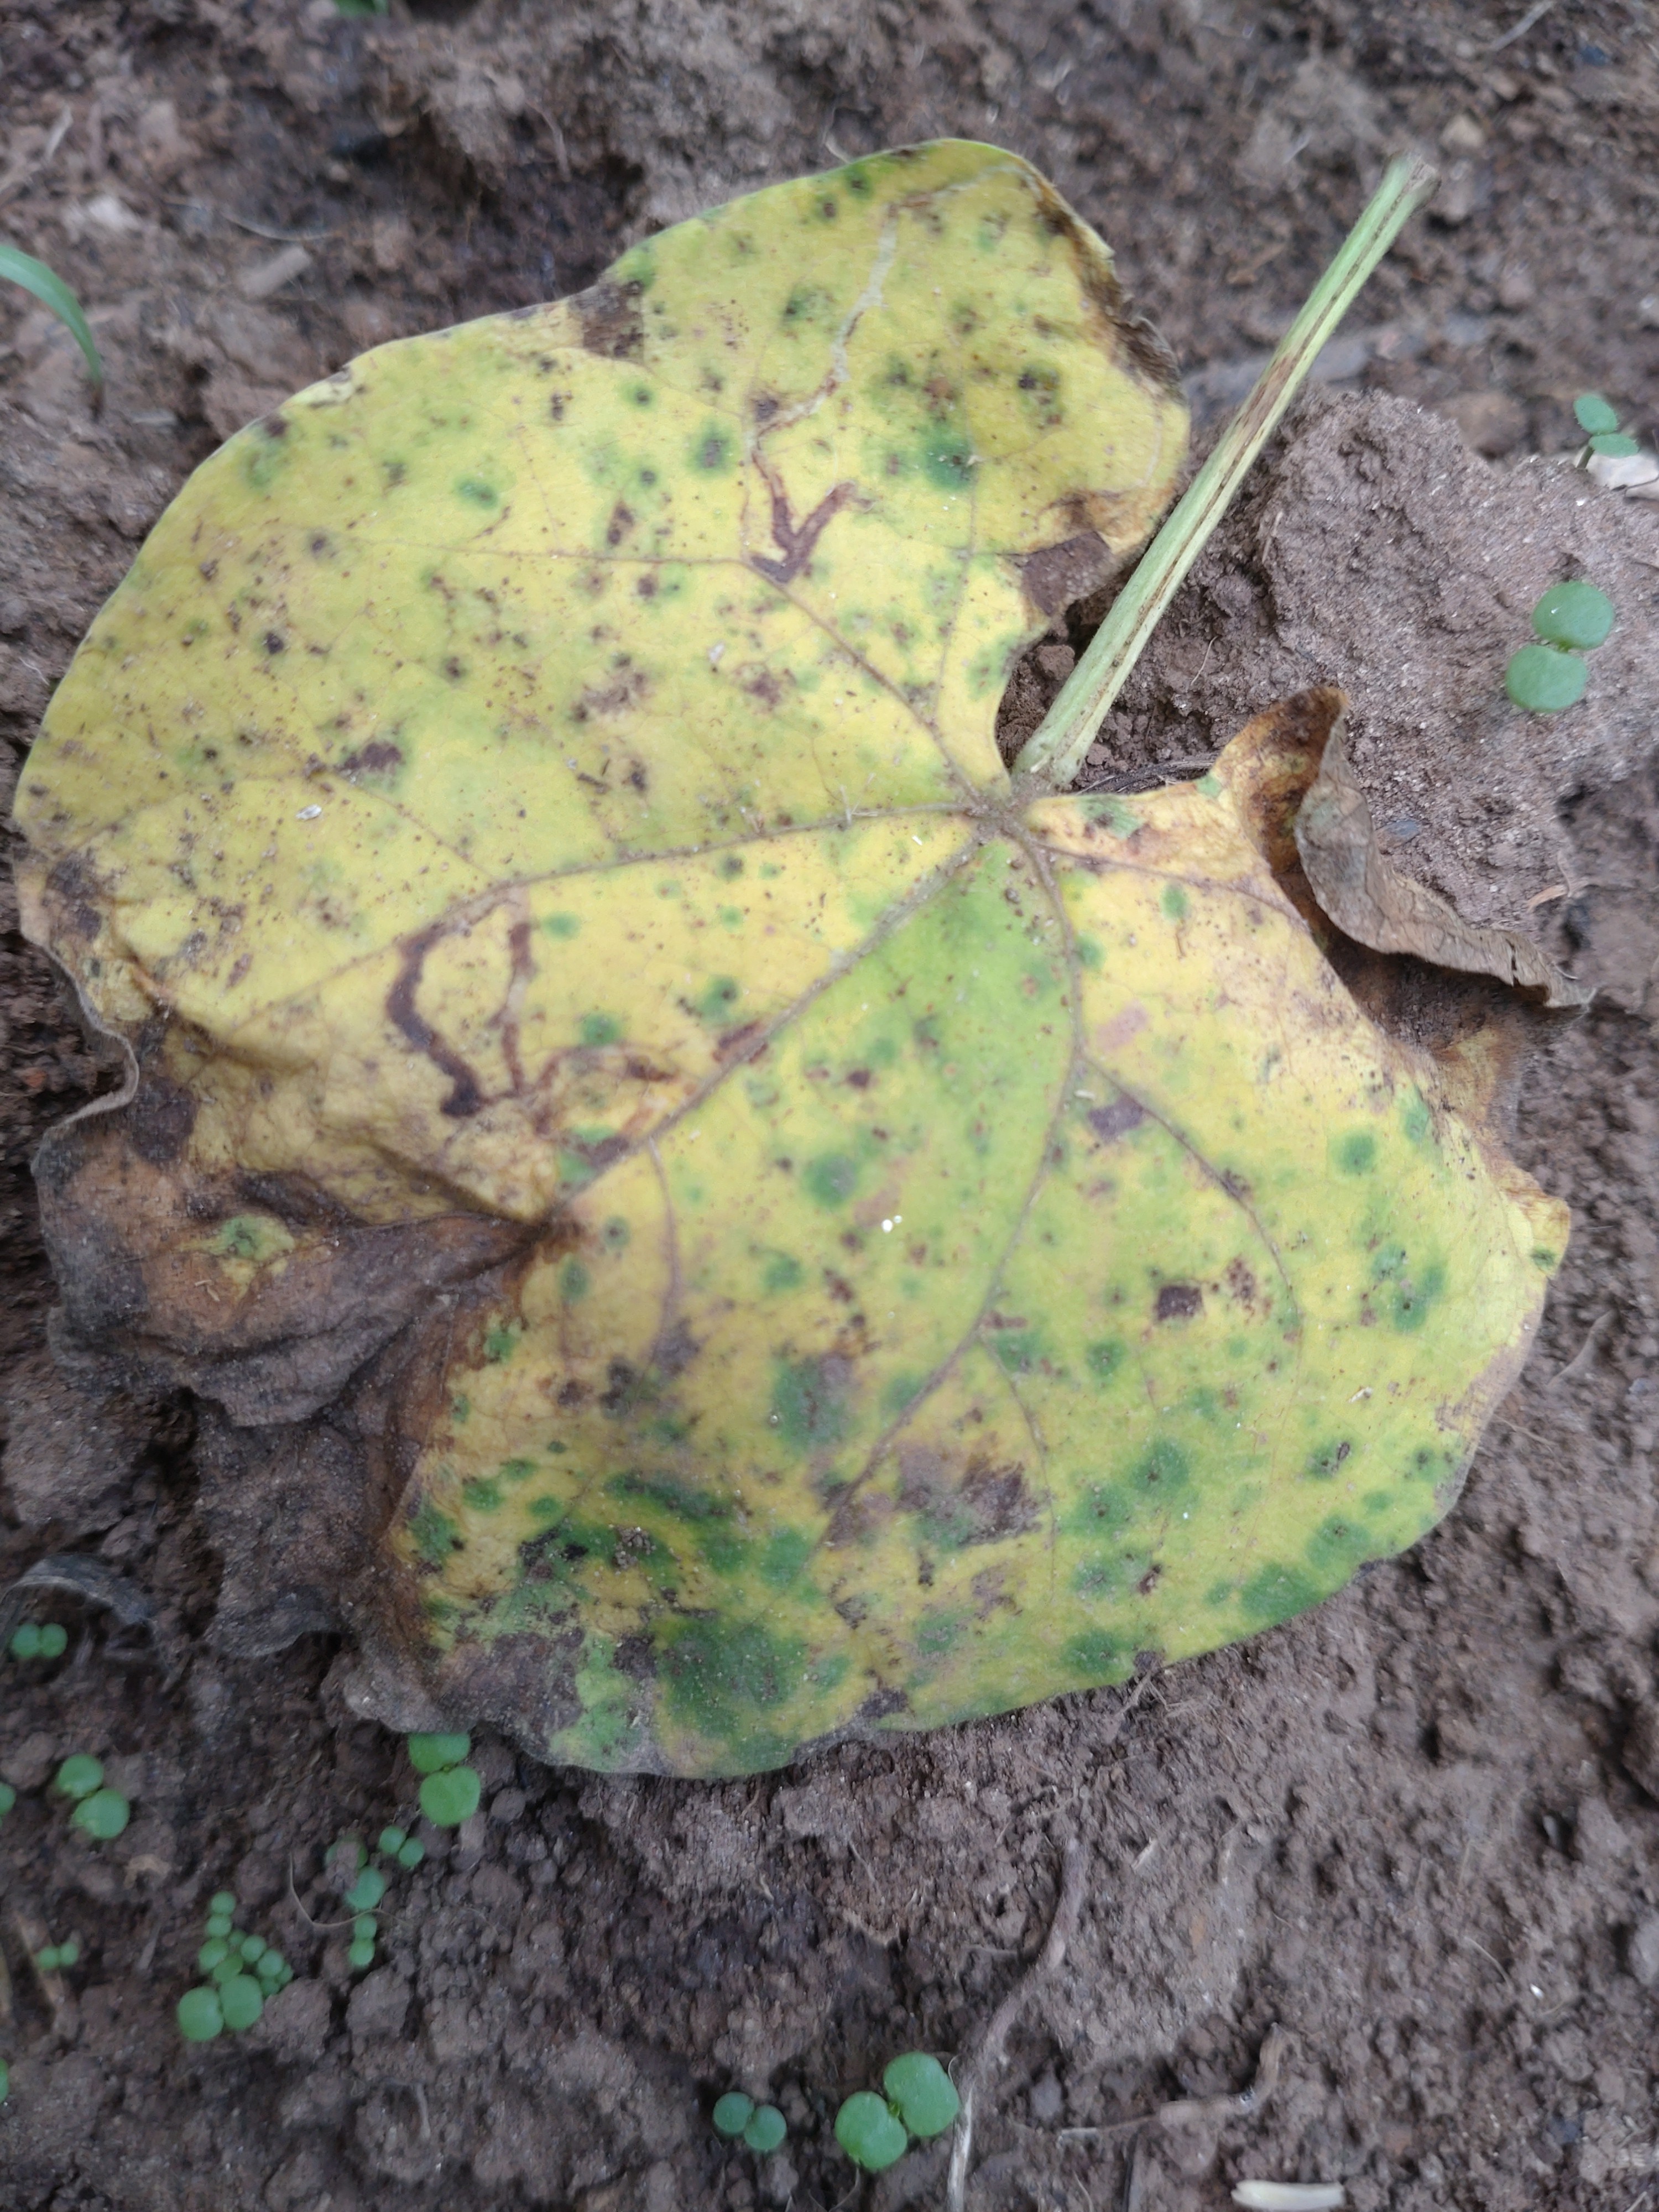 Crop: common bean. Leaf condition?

anthracnose
